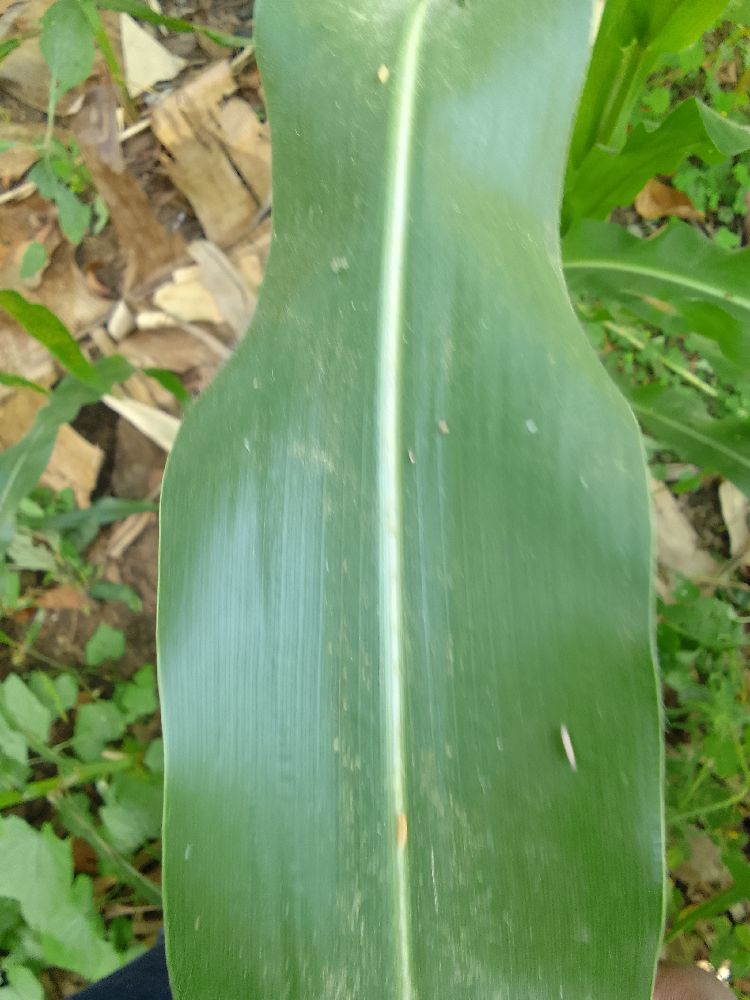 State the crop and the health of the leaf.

maize, healthy
